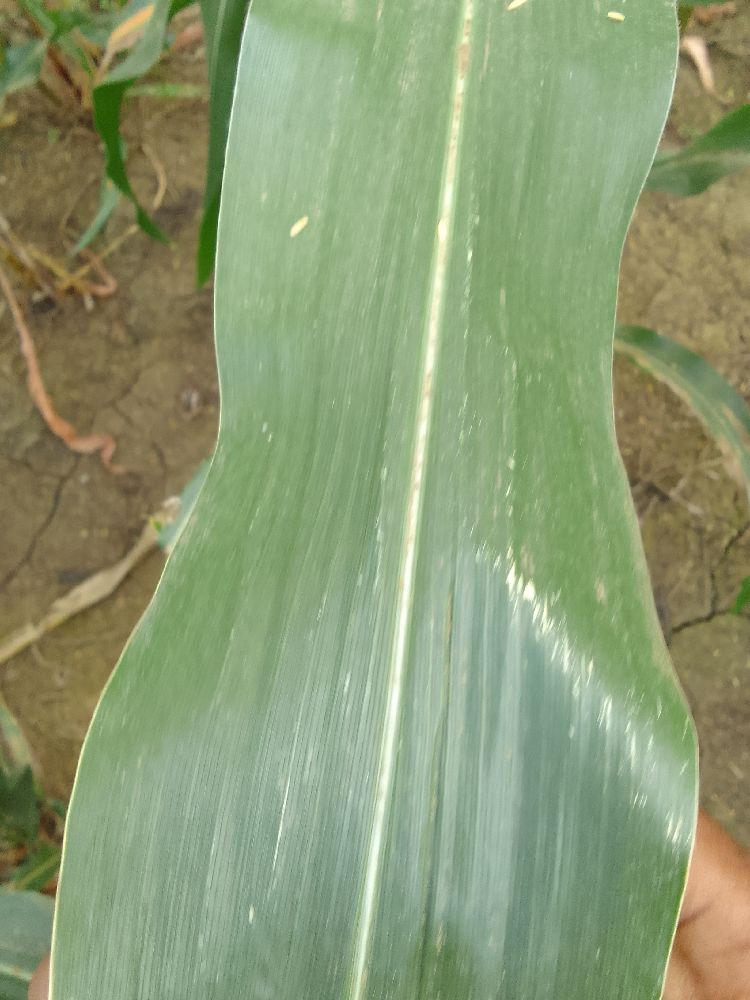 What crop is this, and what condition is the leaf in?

maize, healthy
